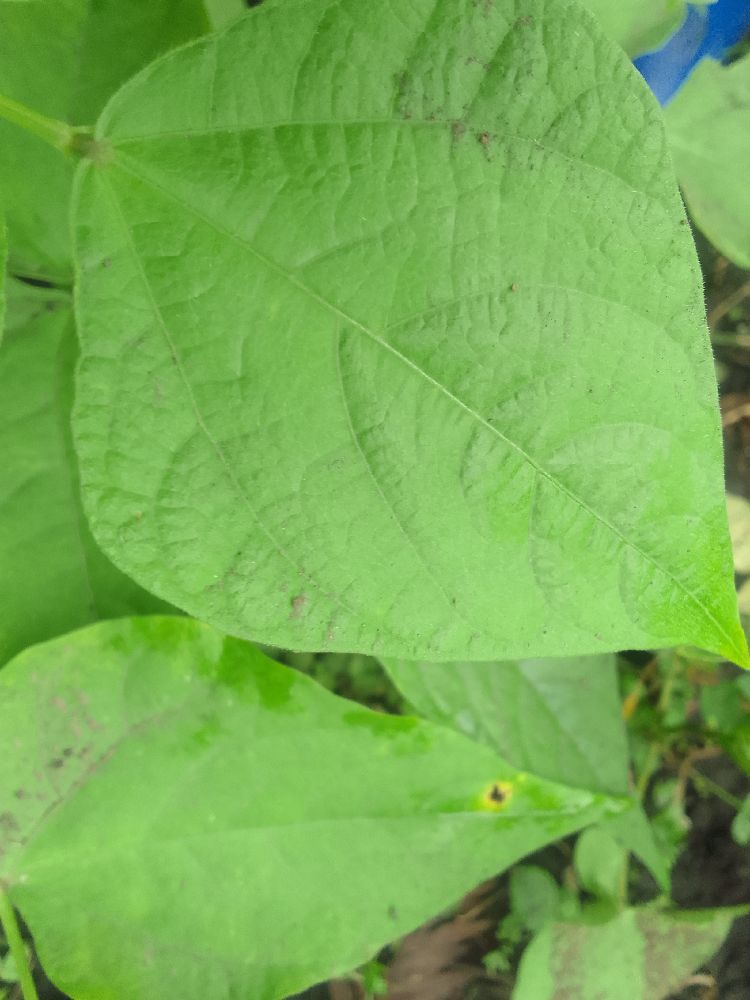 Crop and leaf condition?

common bean, healthy
